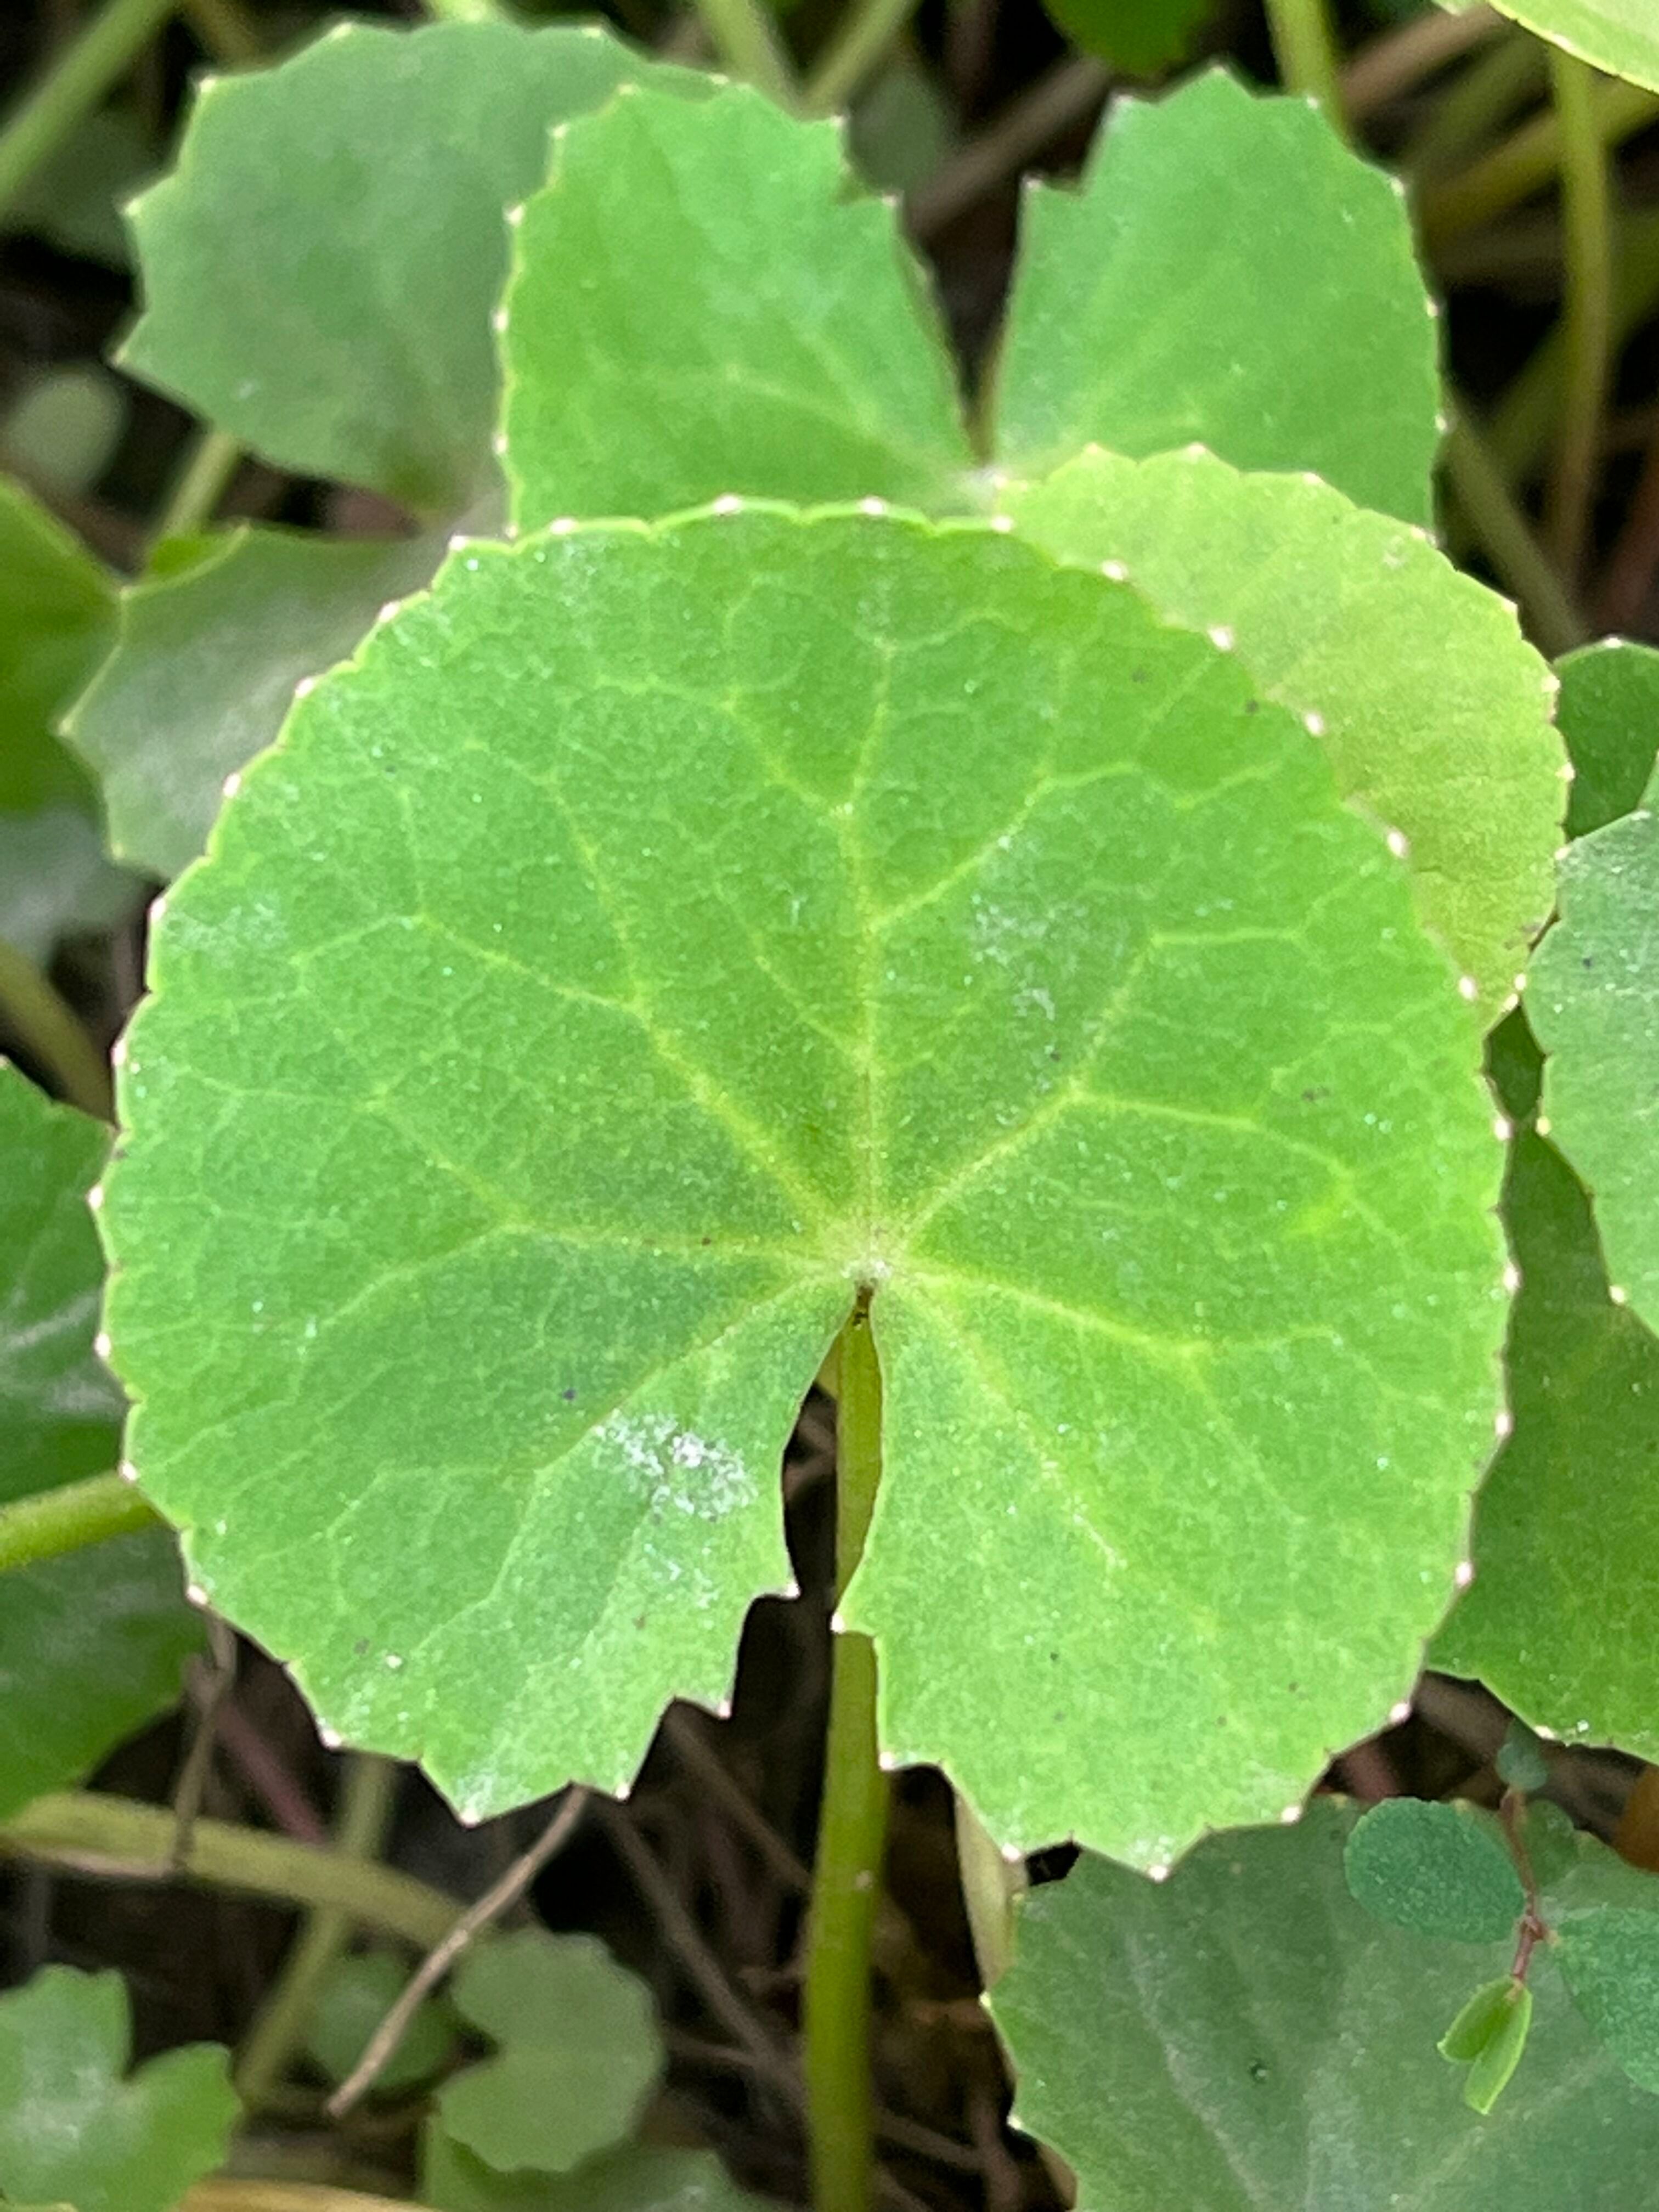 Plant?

thankuni
